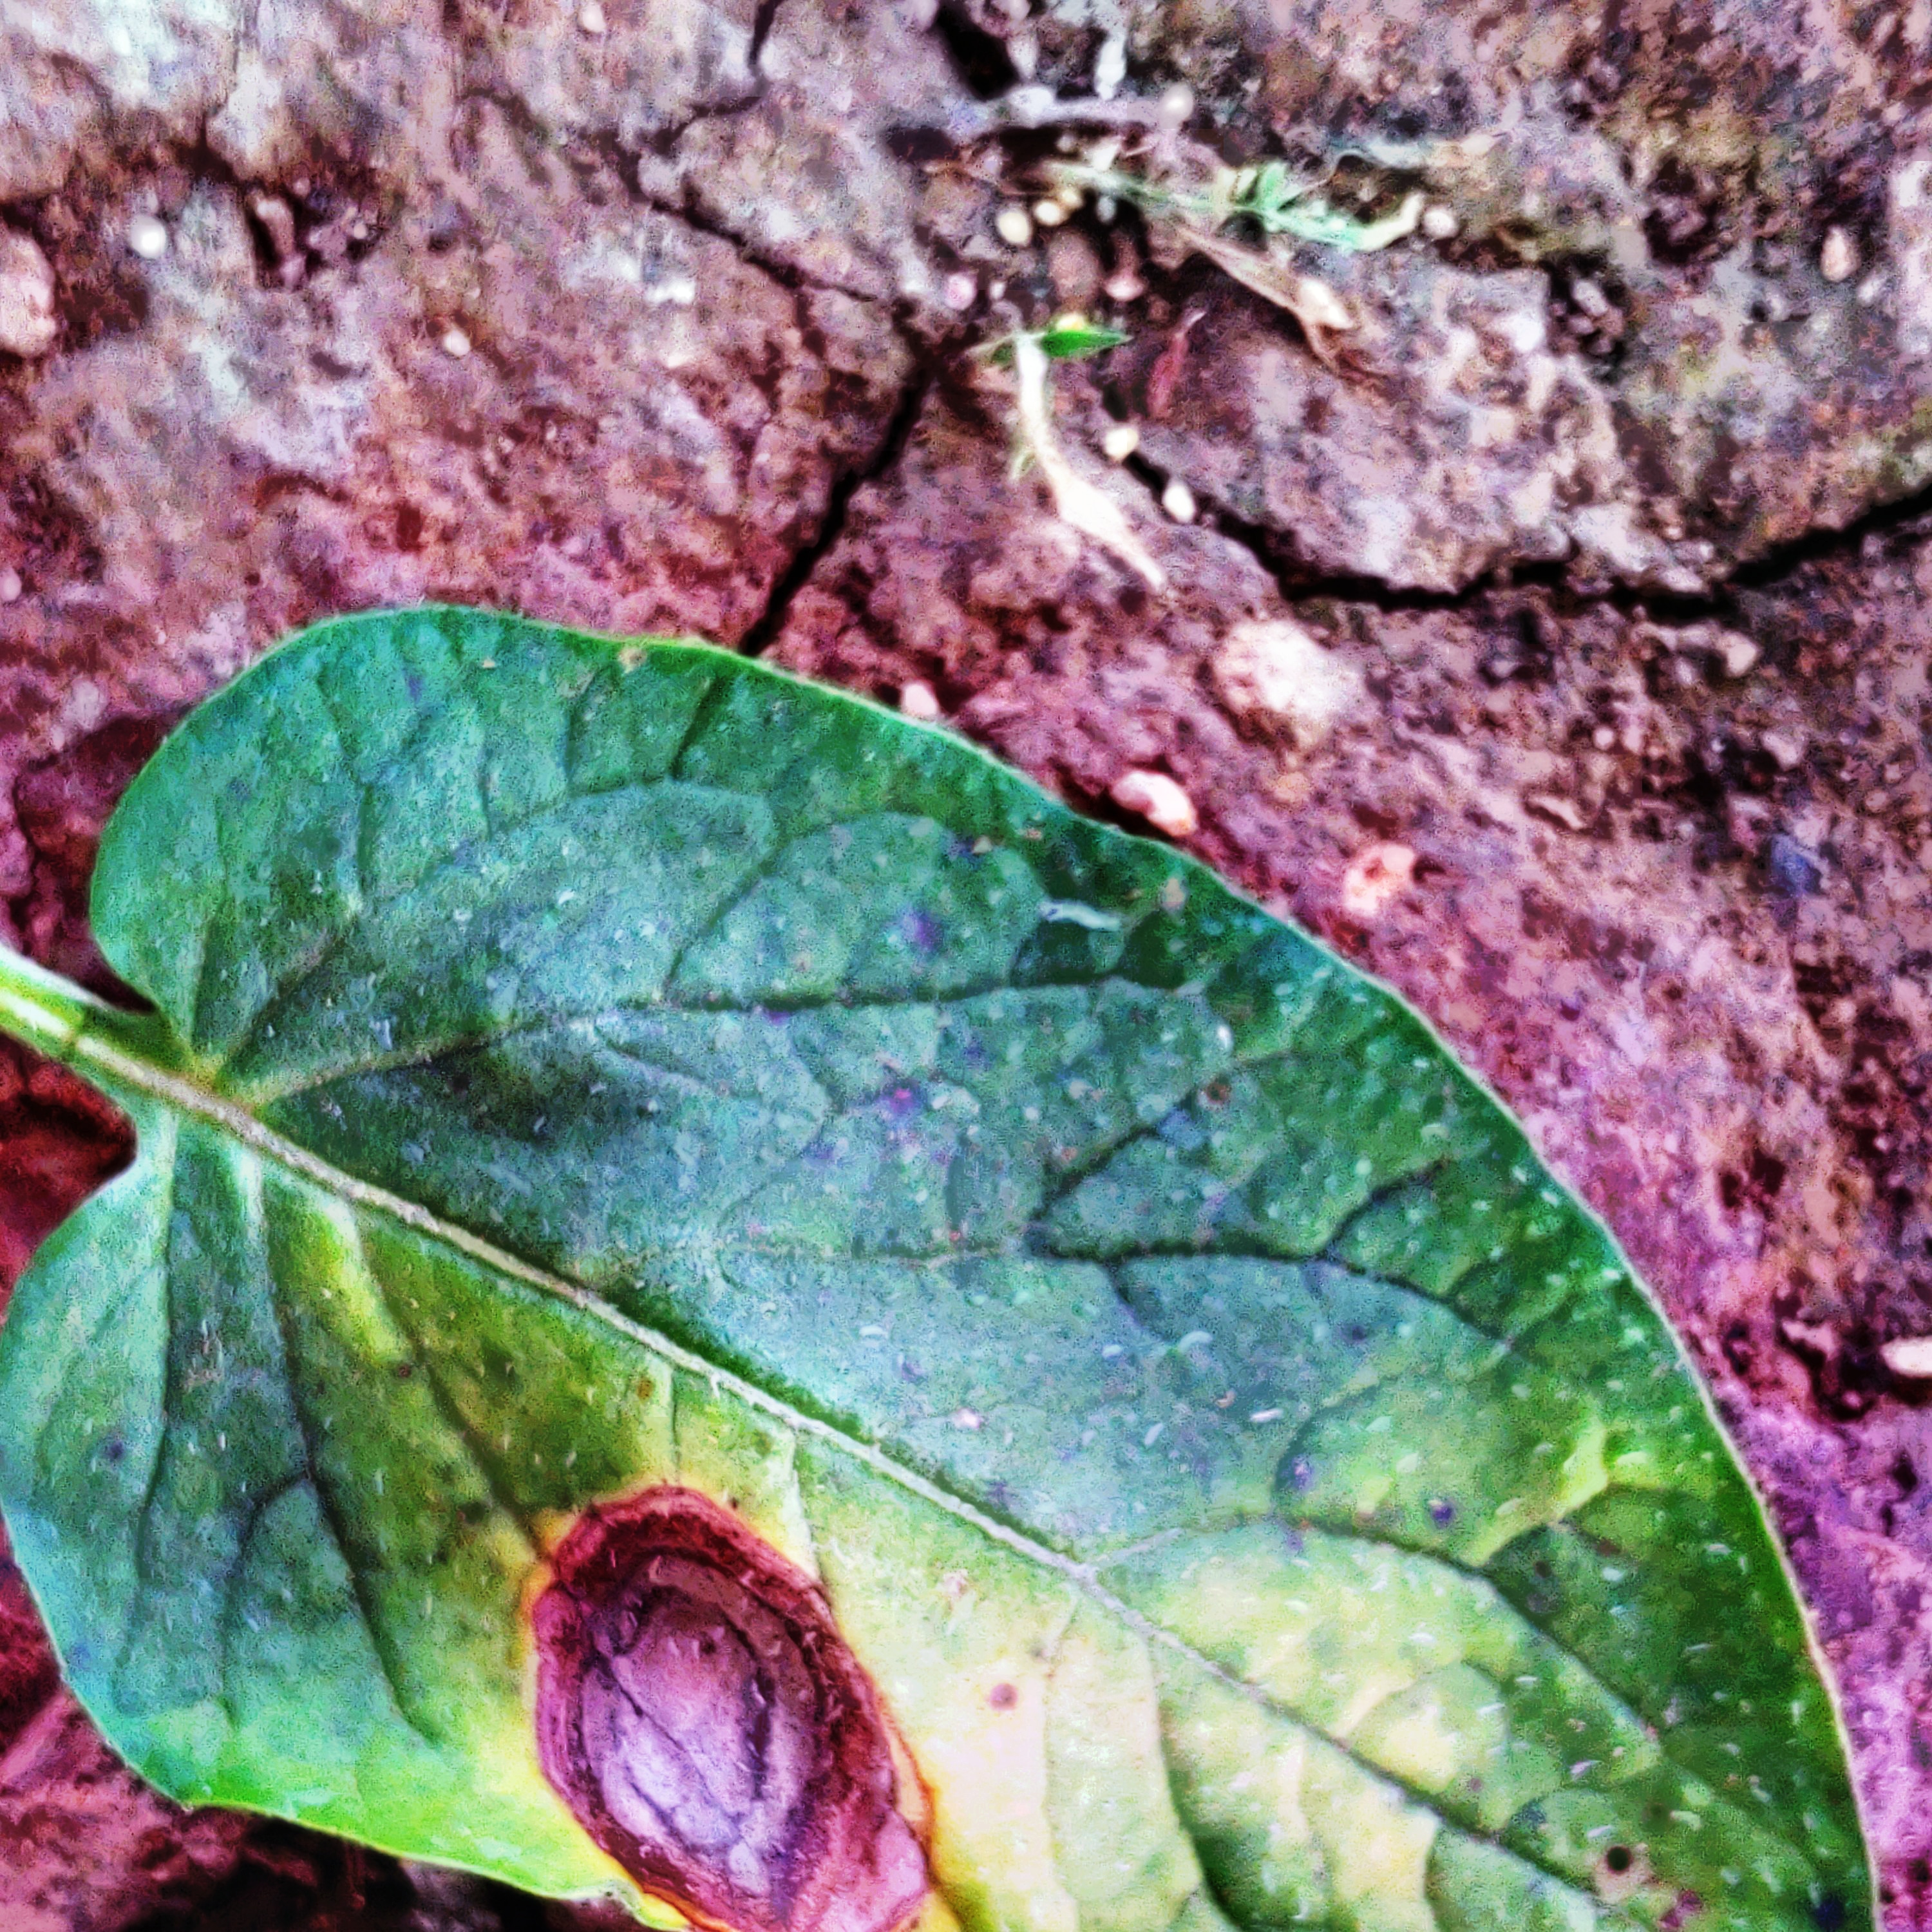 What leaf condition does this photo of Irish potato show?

late blight
